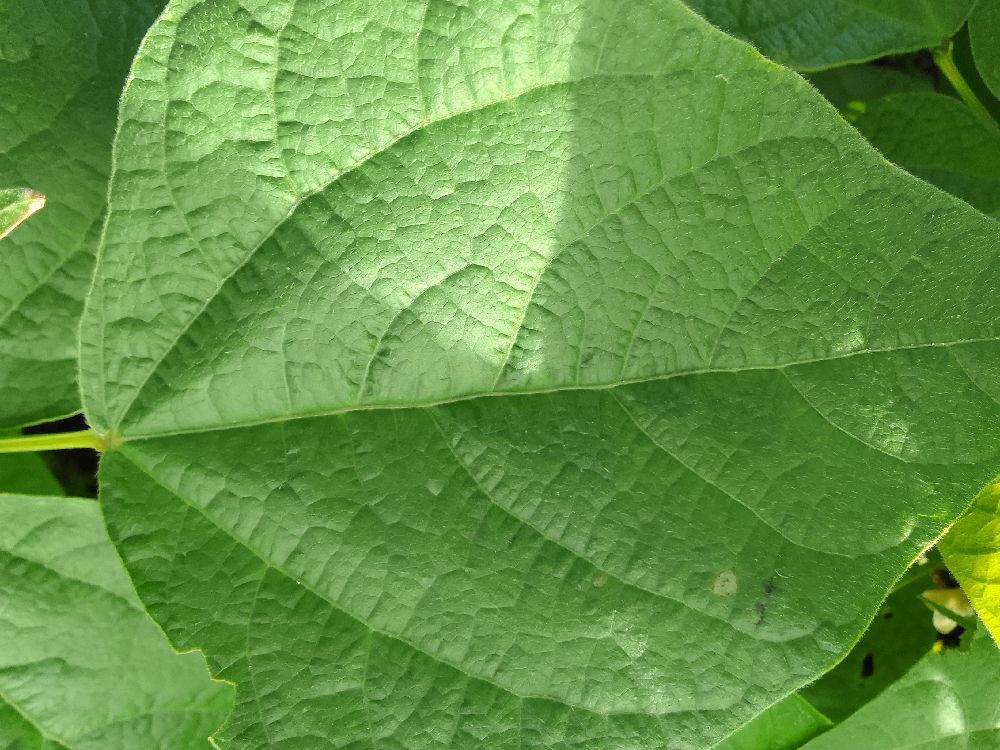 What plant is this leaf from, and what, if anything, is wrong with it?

common bean, healthy
